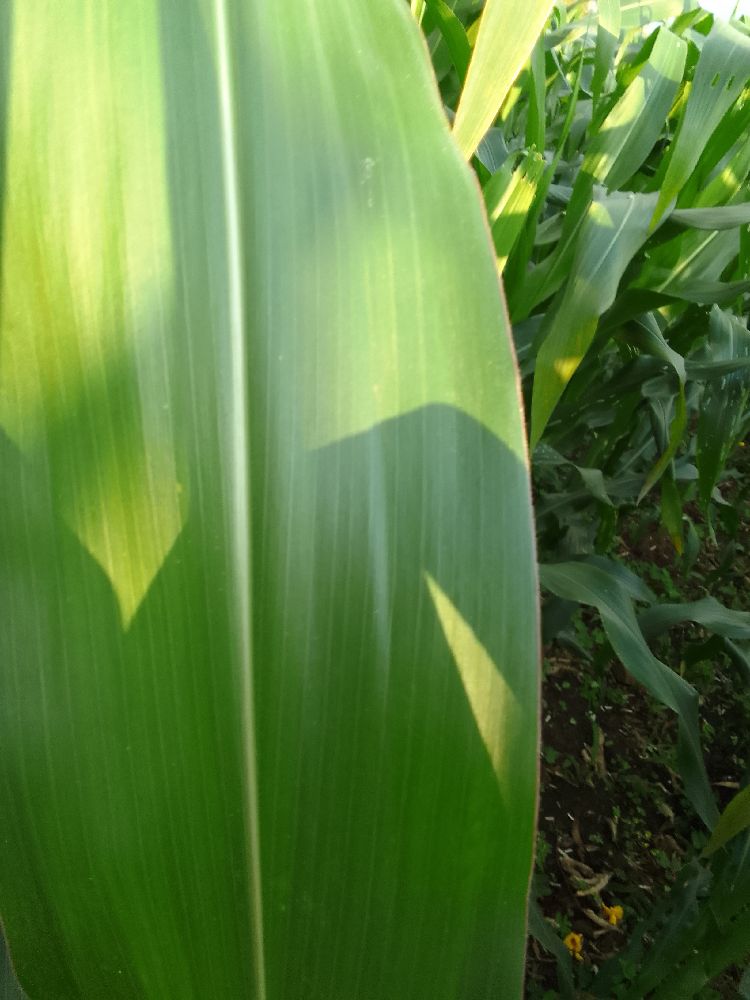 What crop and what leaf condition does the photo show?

maize, healthy
